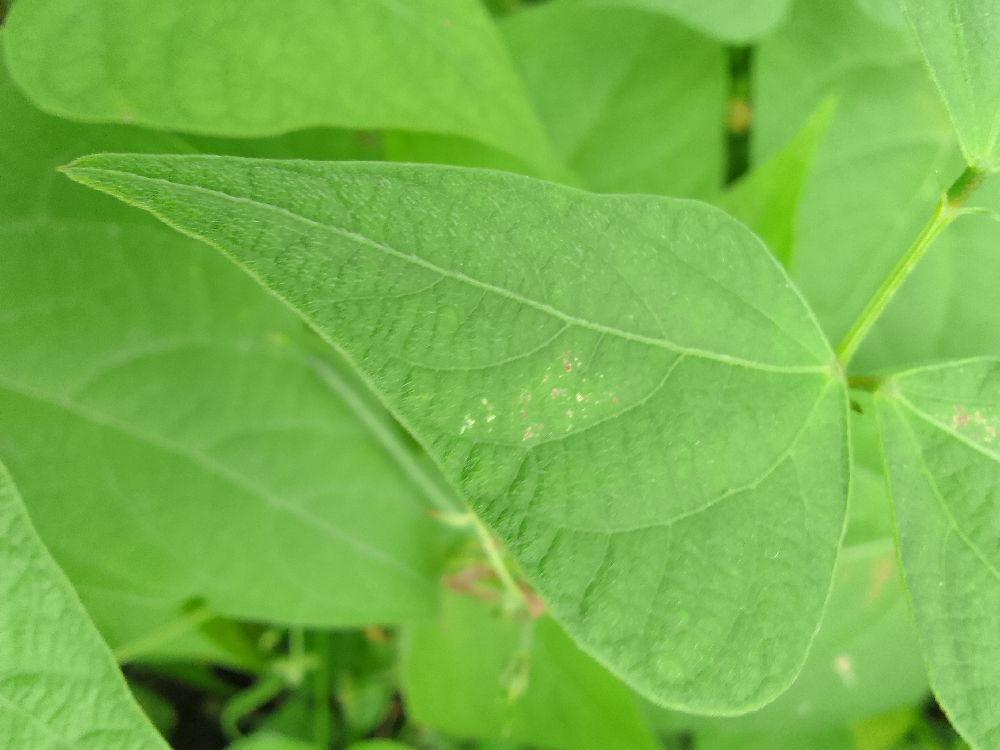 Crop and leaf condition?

common bean, healthy
